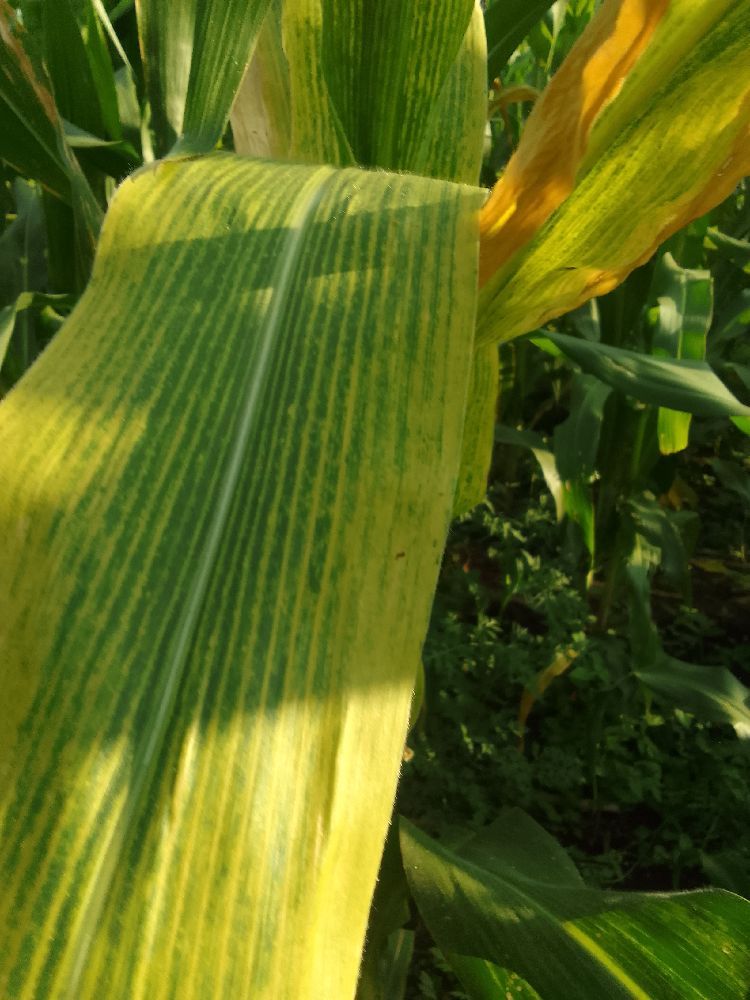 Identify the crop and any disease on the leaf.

maize, maize lethal necrosis
